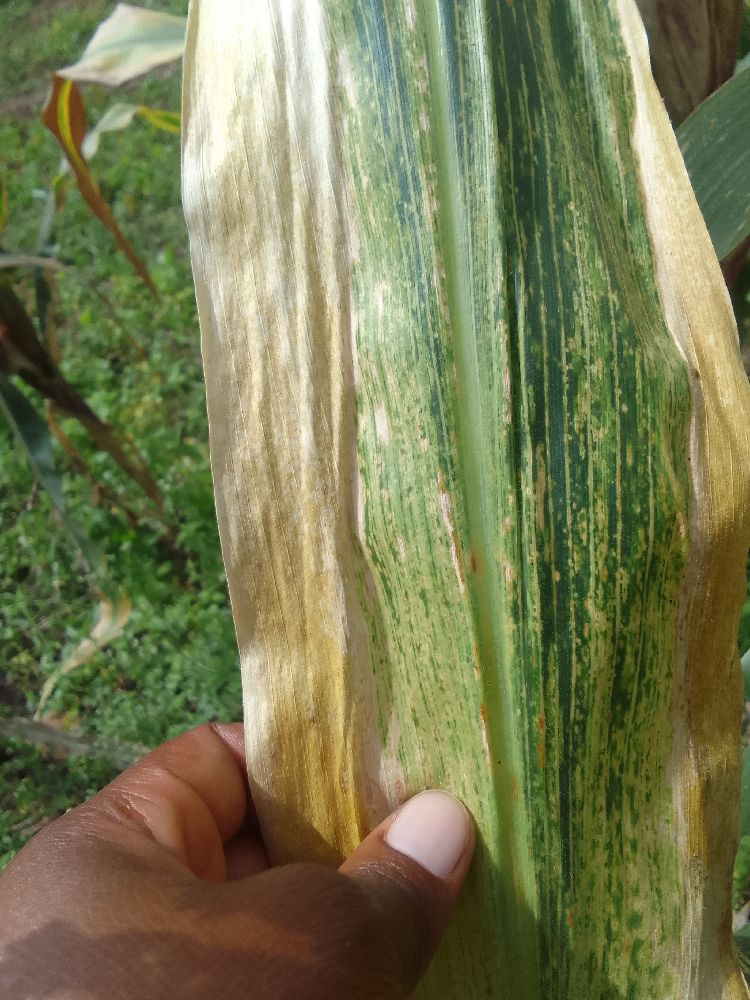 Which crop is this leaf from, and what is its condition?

maize, maize lethal necrosis
